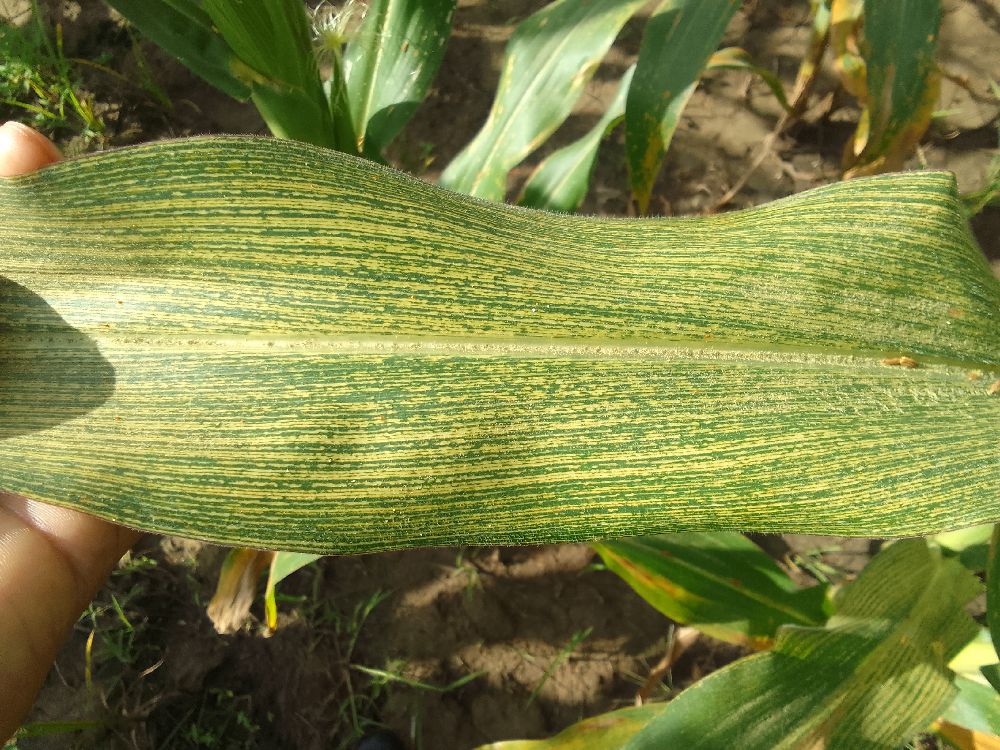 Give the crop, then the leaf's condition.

maize, maize streak virus
